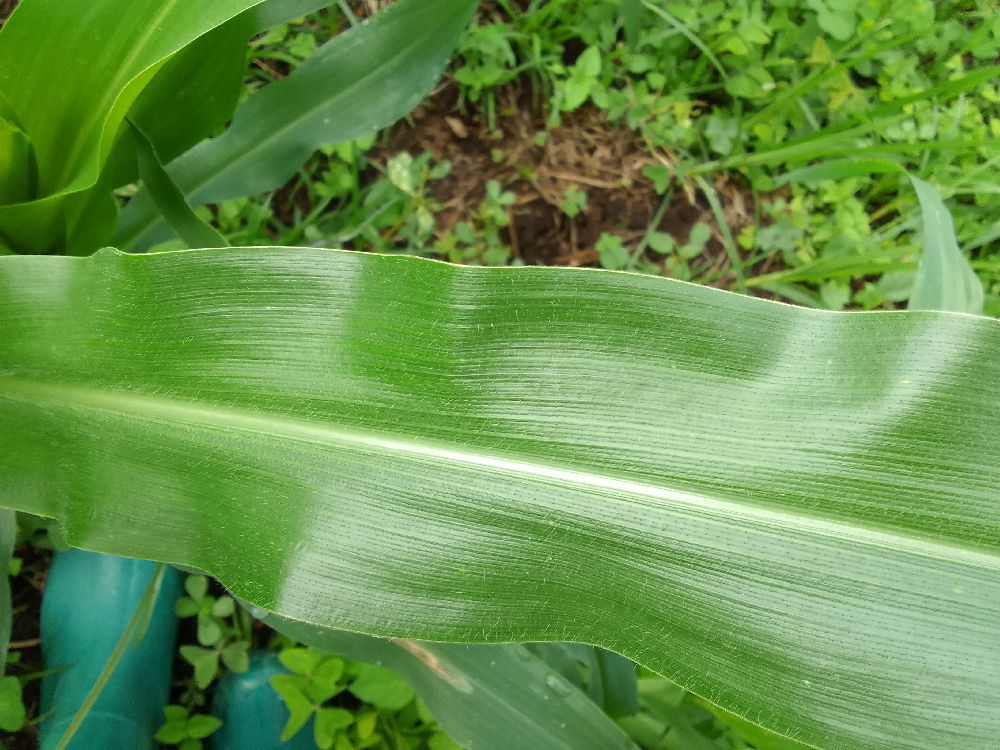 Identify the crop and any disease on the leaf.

maize, healthy
